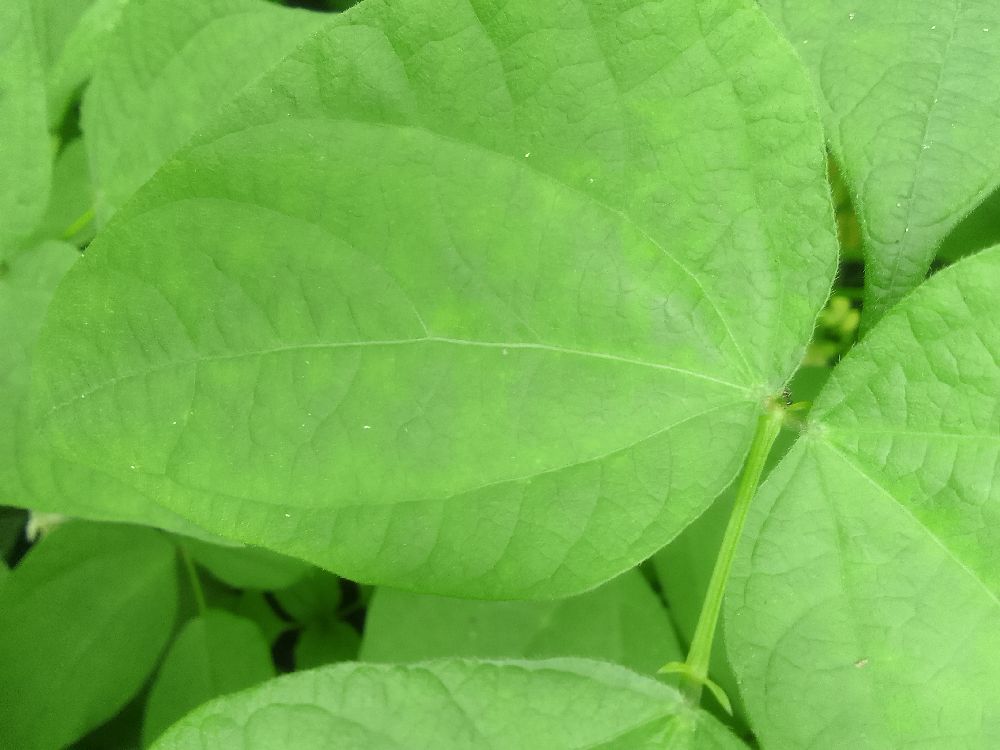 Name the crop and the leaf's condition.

common bean, healthy
